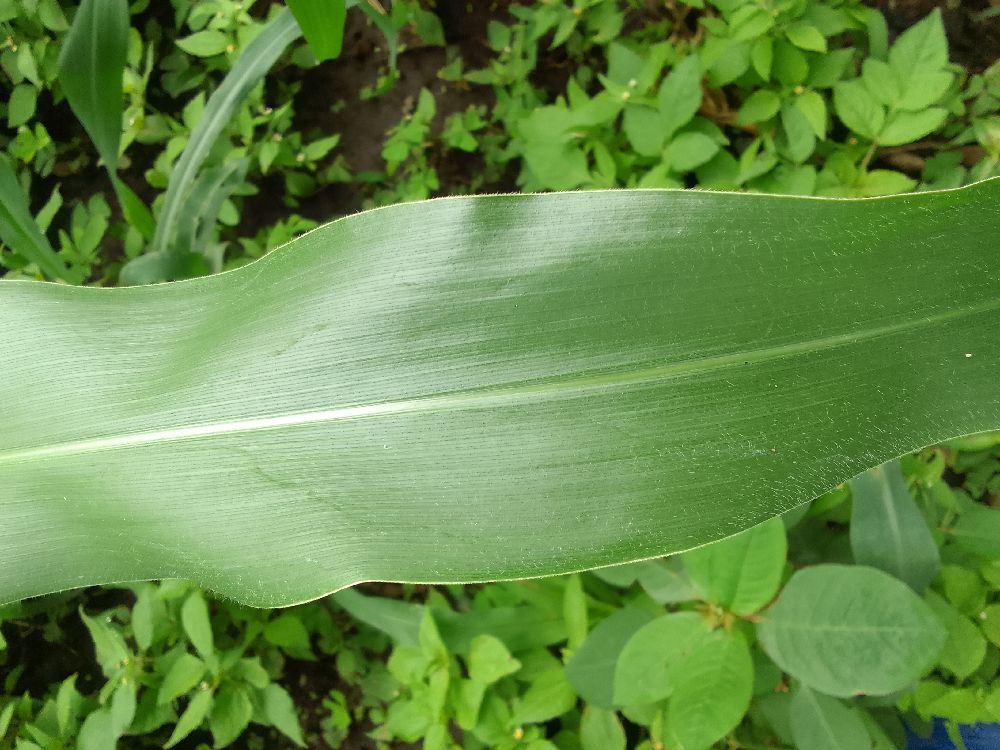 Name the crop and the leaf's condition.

maize, healthy
